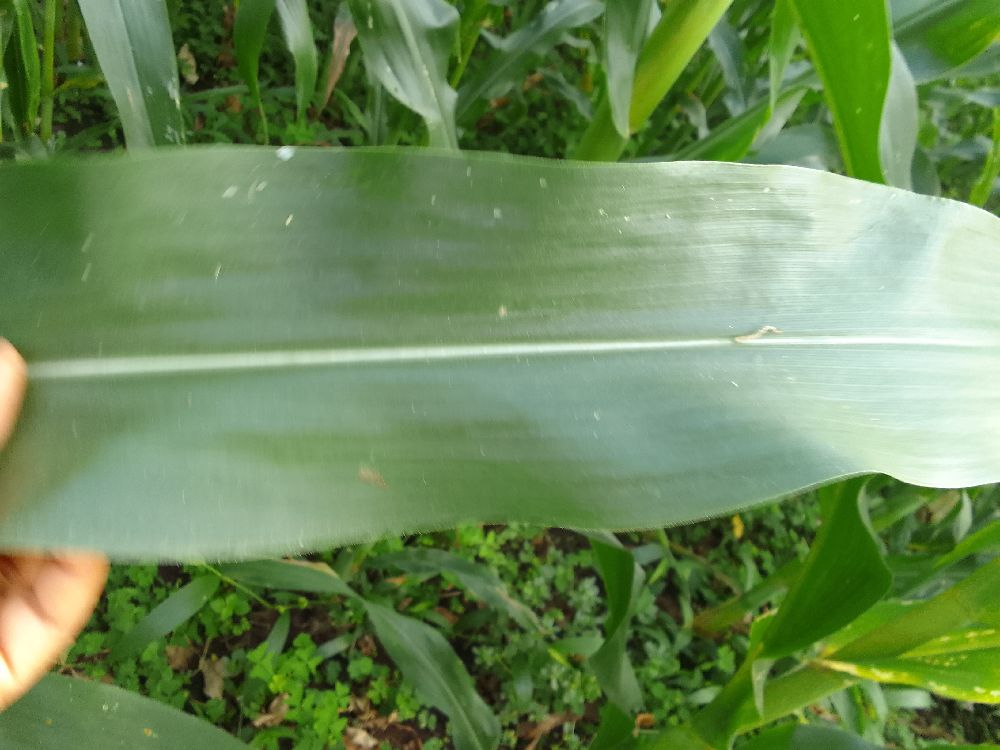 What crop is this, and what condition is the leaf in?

maize, healthy
